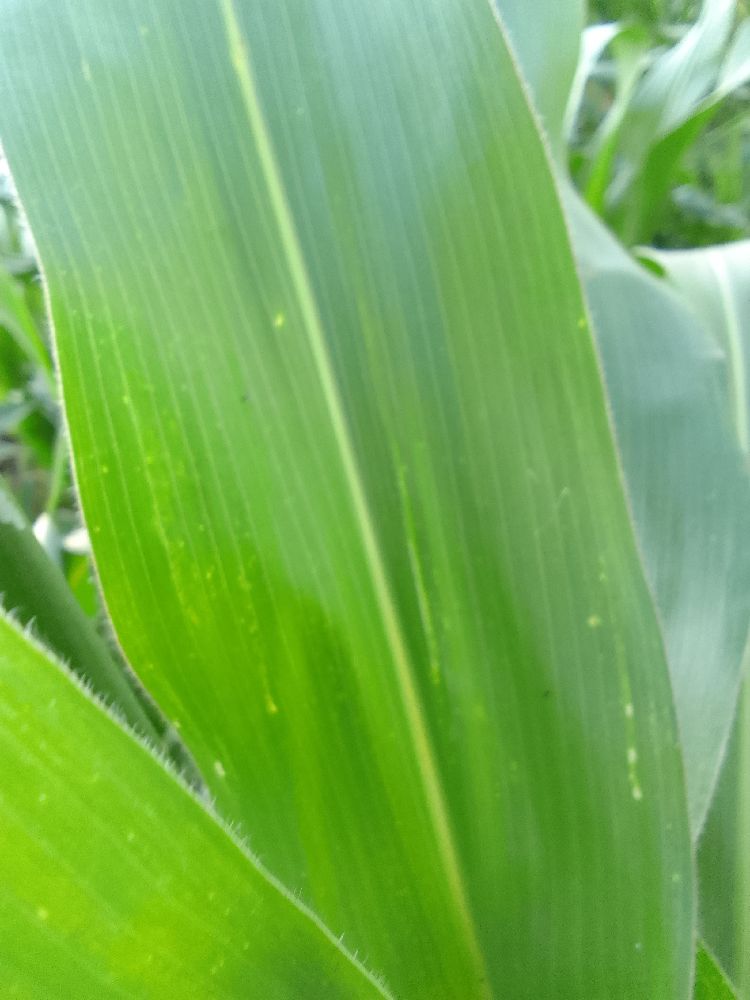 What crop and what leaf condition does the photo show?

maize, healthy
